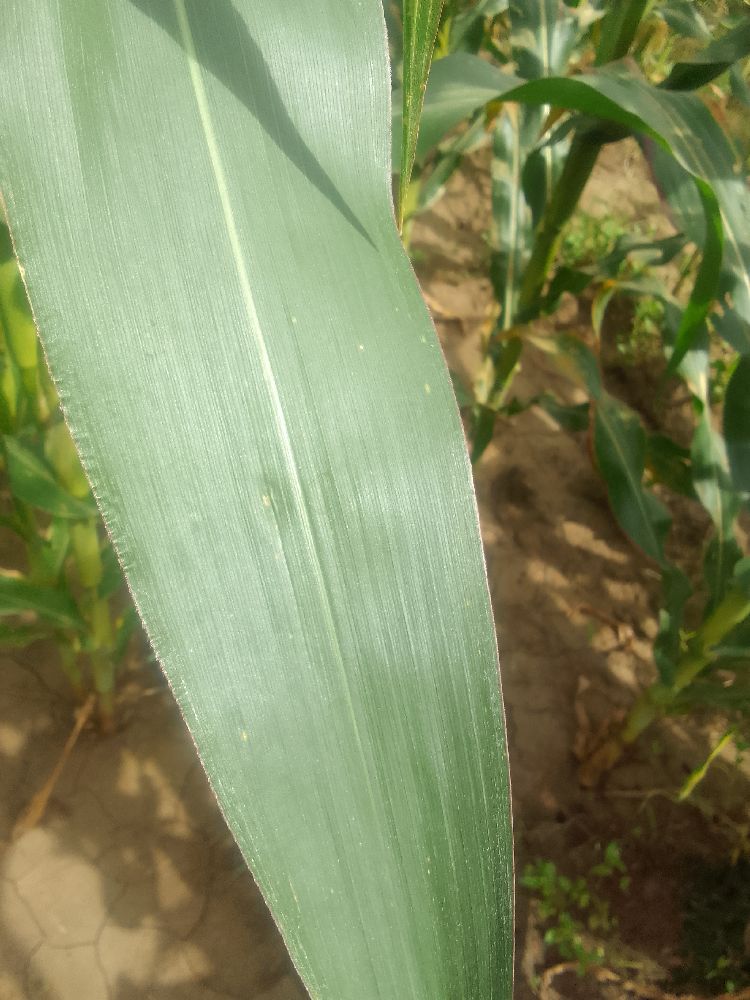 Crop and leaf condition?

maize, healthy
